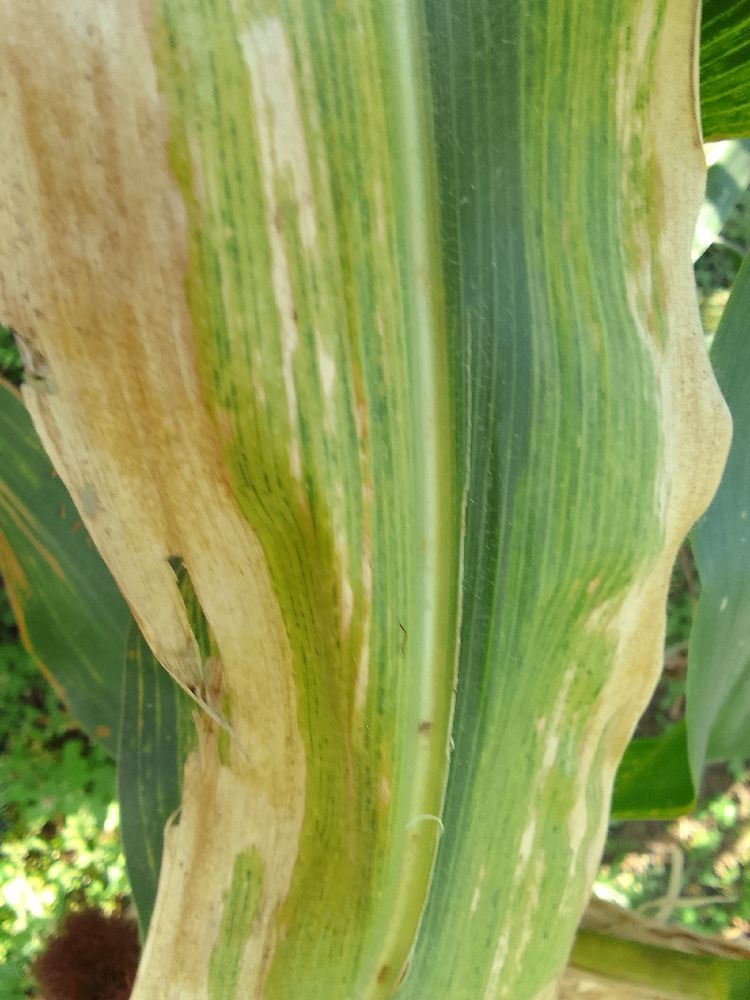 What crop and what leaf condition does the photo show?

maize, maize lethal necrosis
